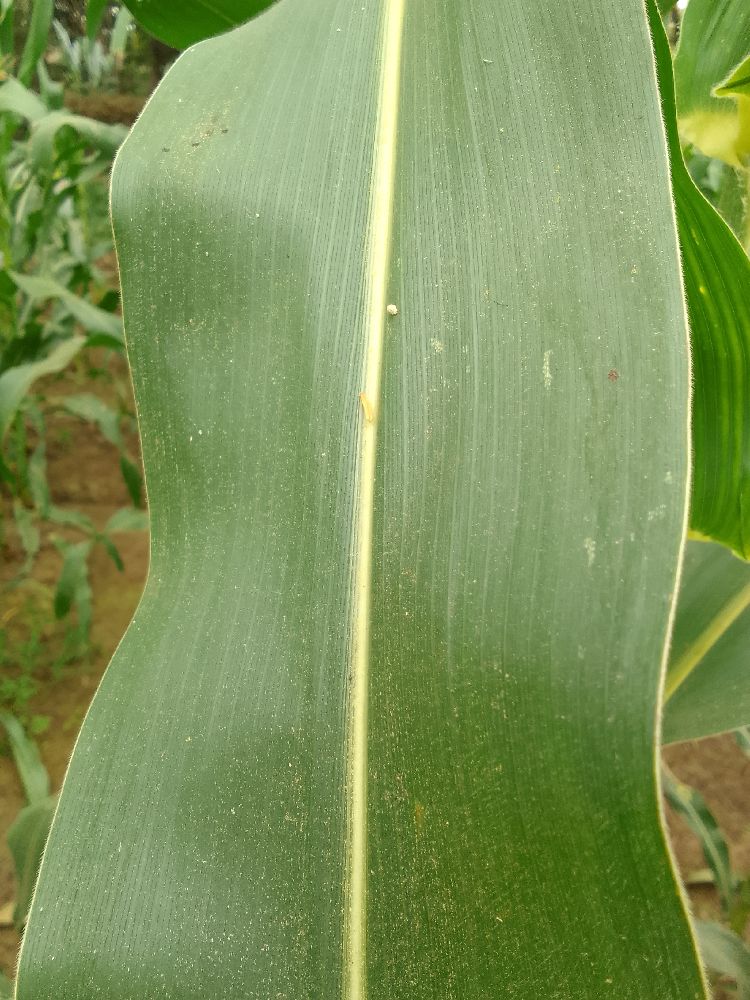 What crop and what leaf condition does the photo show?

maize, healthy
